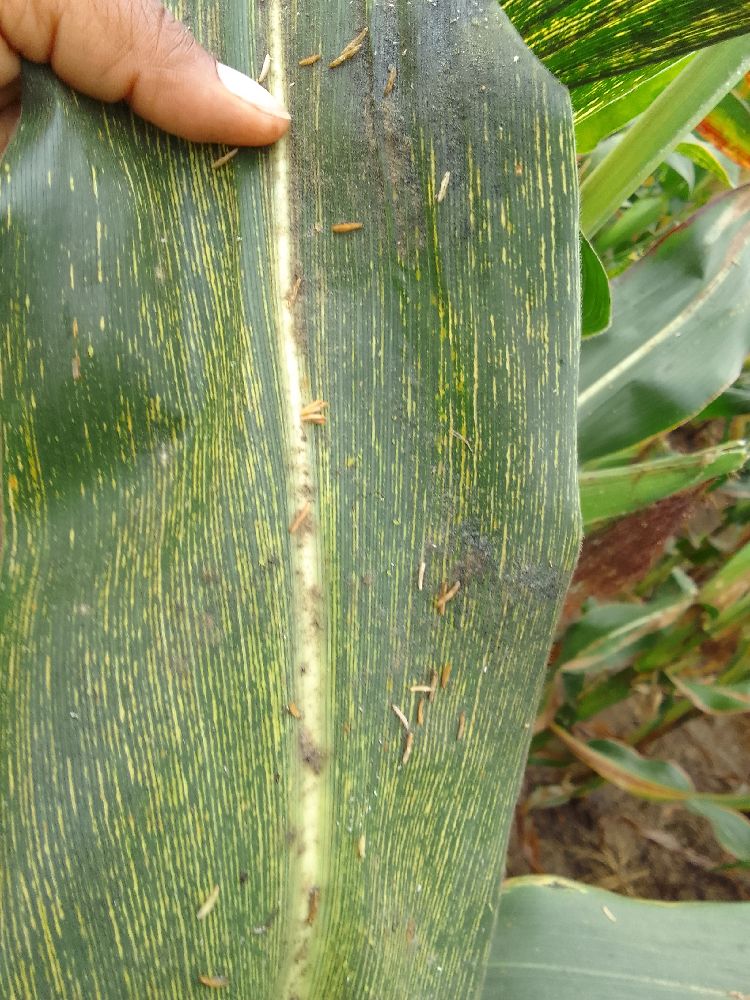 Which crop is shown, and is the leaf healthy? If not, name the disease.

maize, maize streak virus
